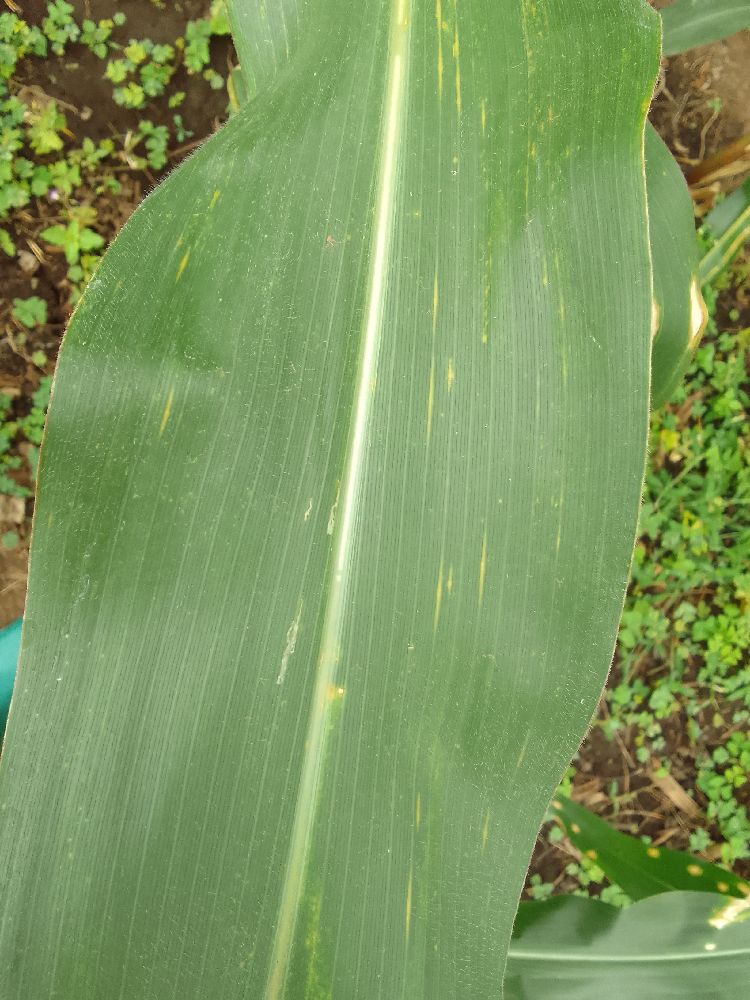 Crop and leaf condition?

maize, maize lethal necrosis
